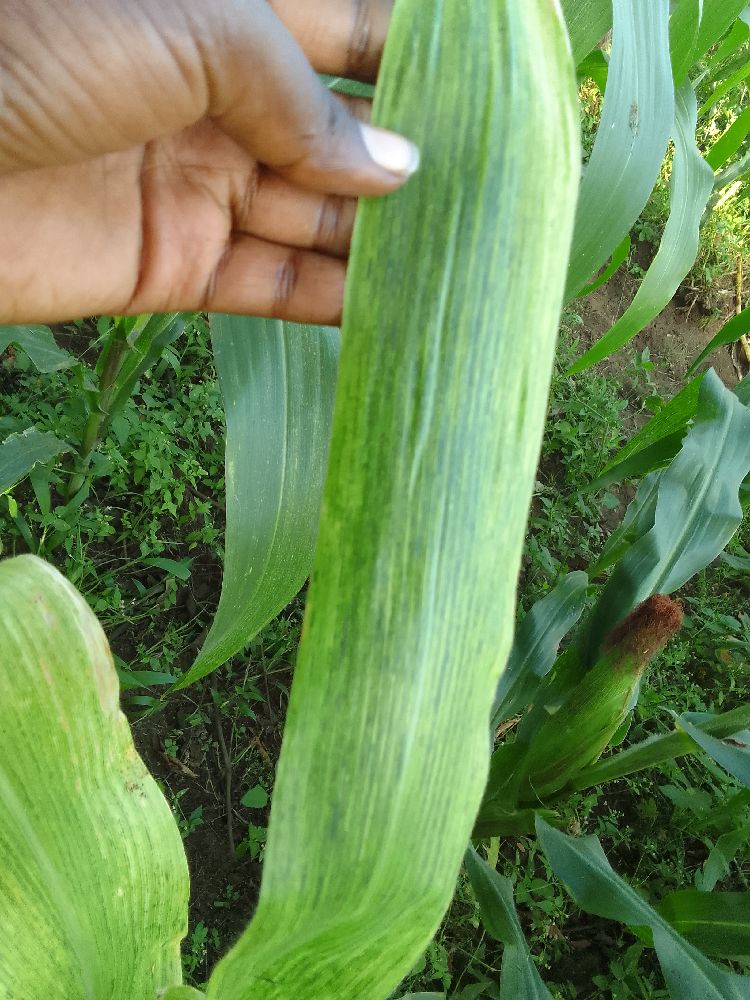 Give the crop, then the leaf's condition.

maize, maize lethal necrosis
